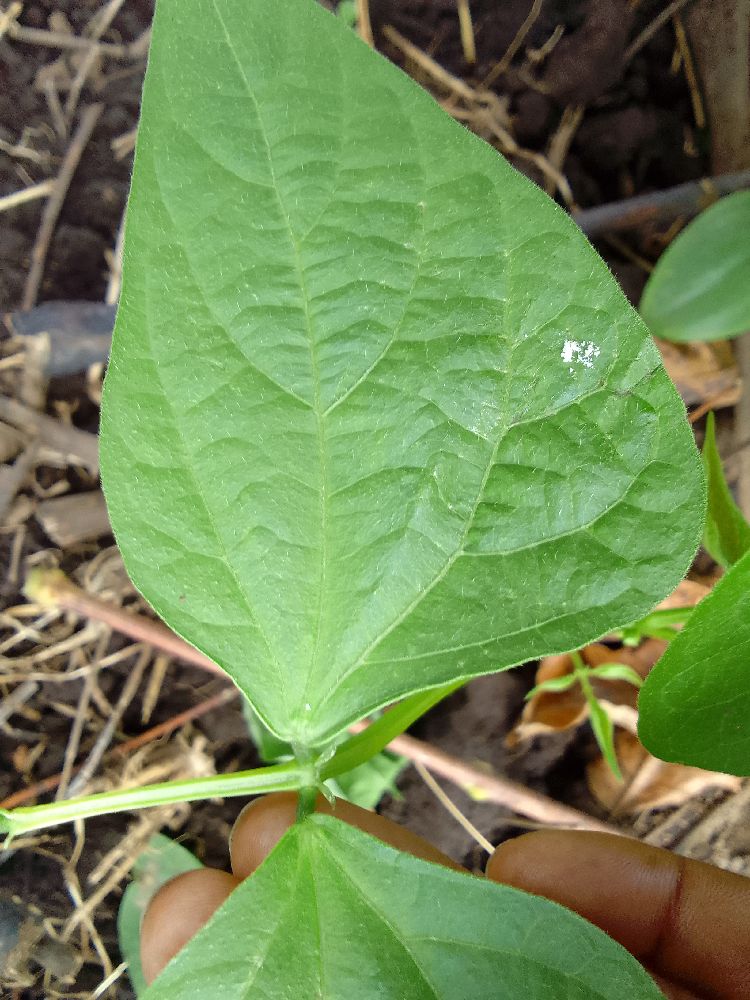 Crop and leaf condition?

common bean, healthy
